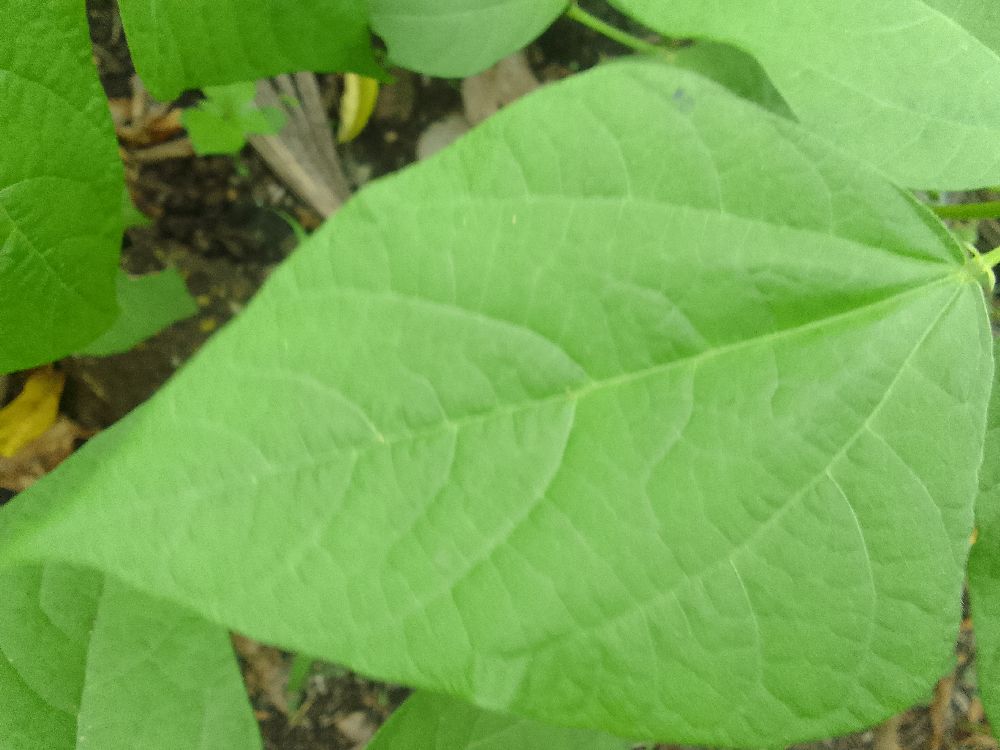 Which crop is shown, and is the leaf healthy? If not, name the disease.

common bean, healthy
